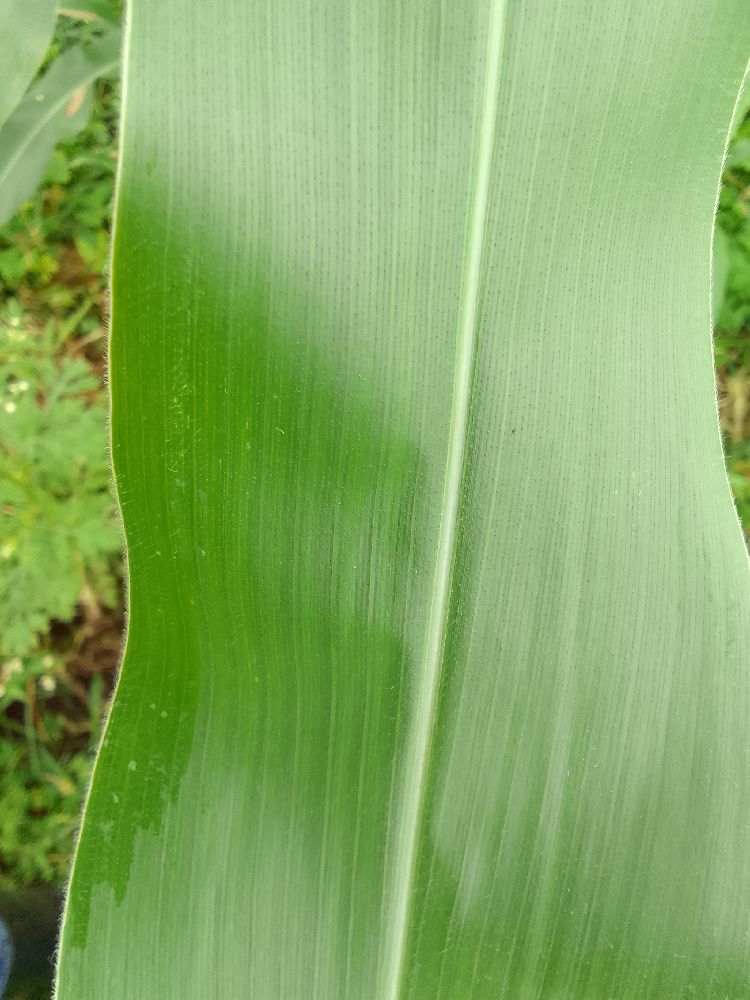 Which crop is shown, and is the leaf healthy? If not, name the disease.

maize, healthy
